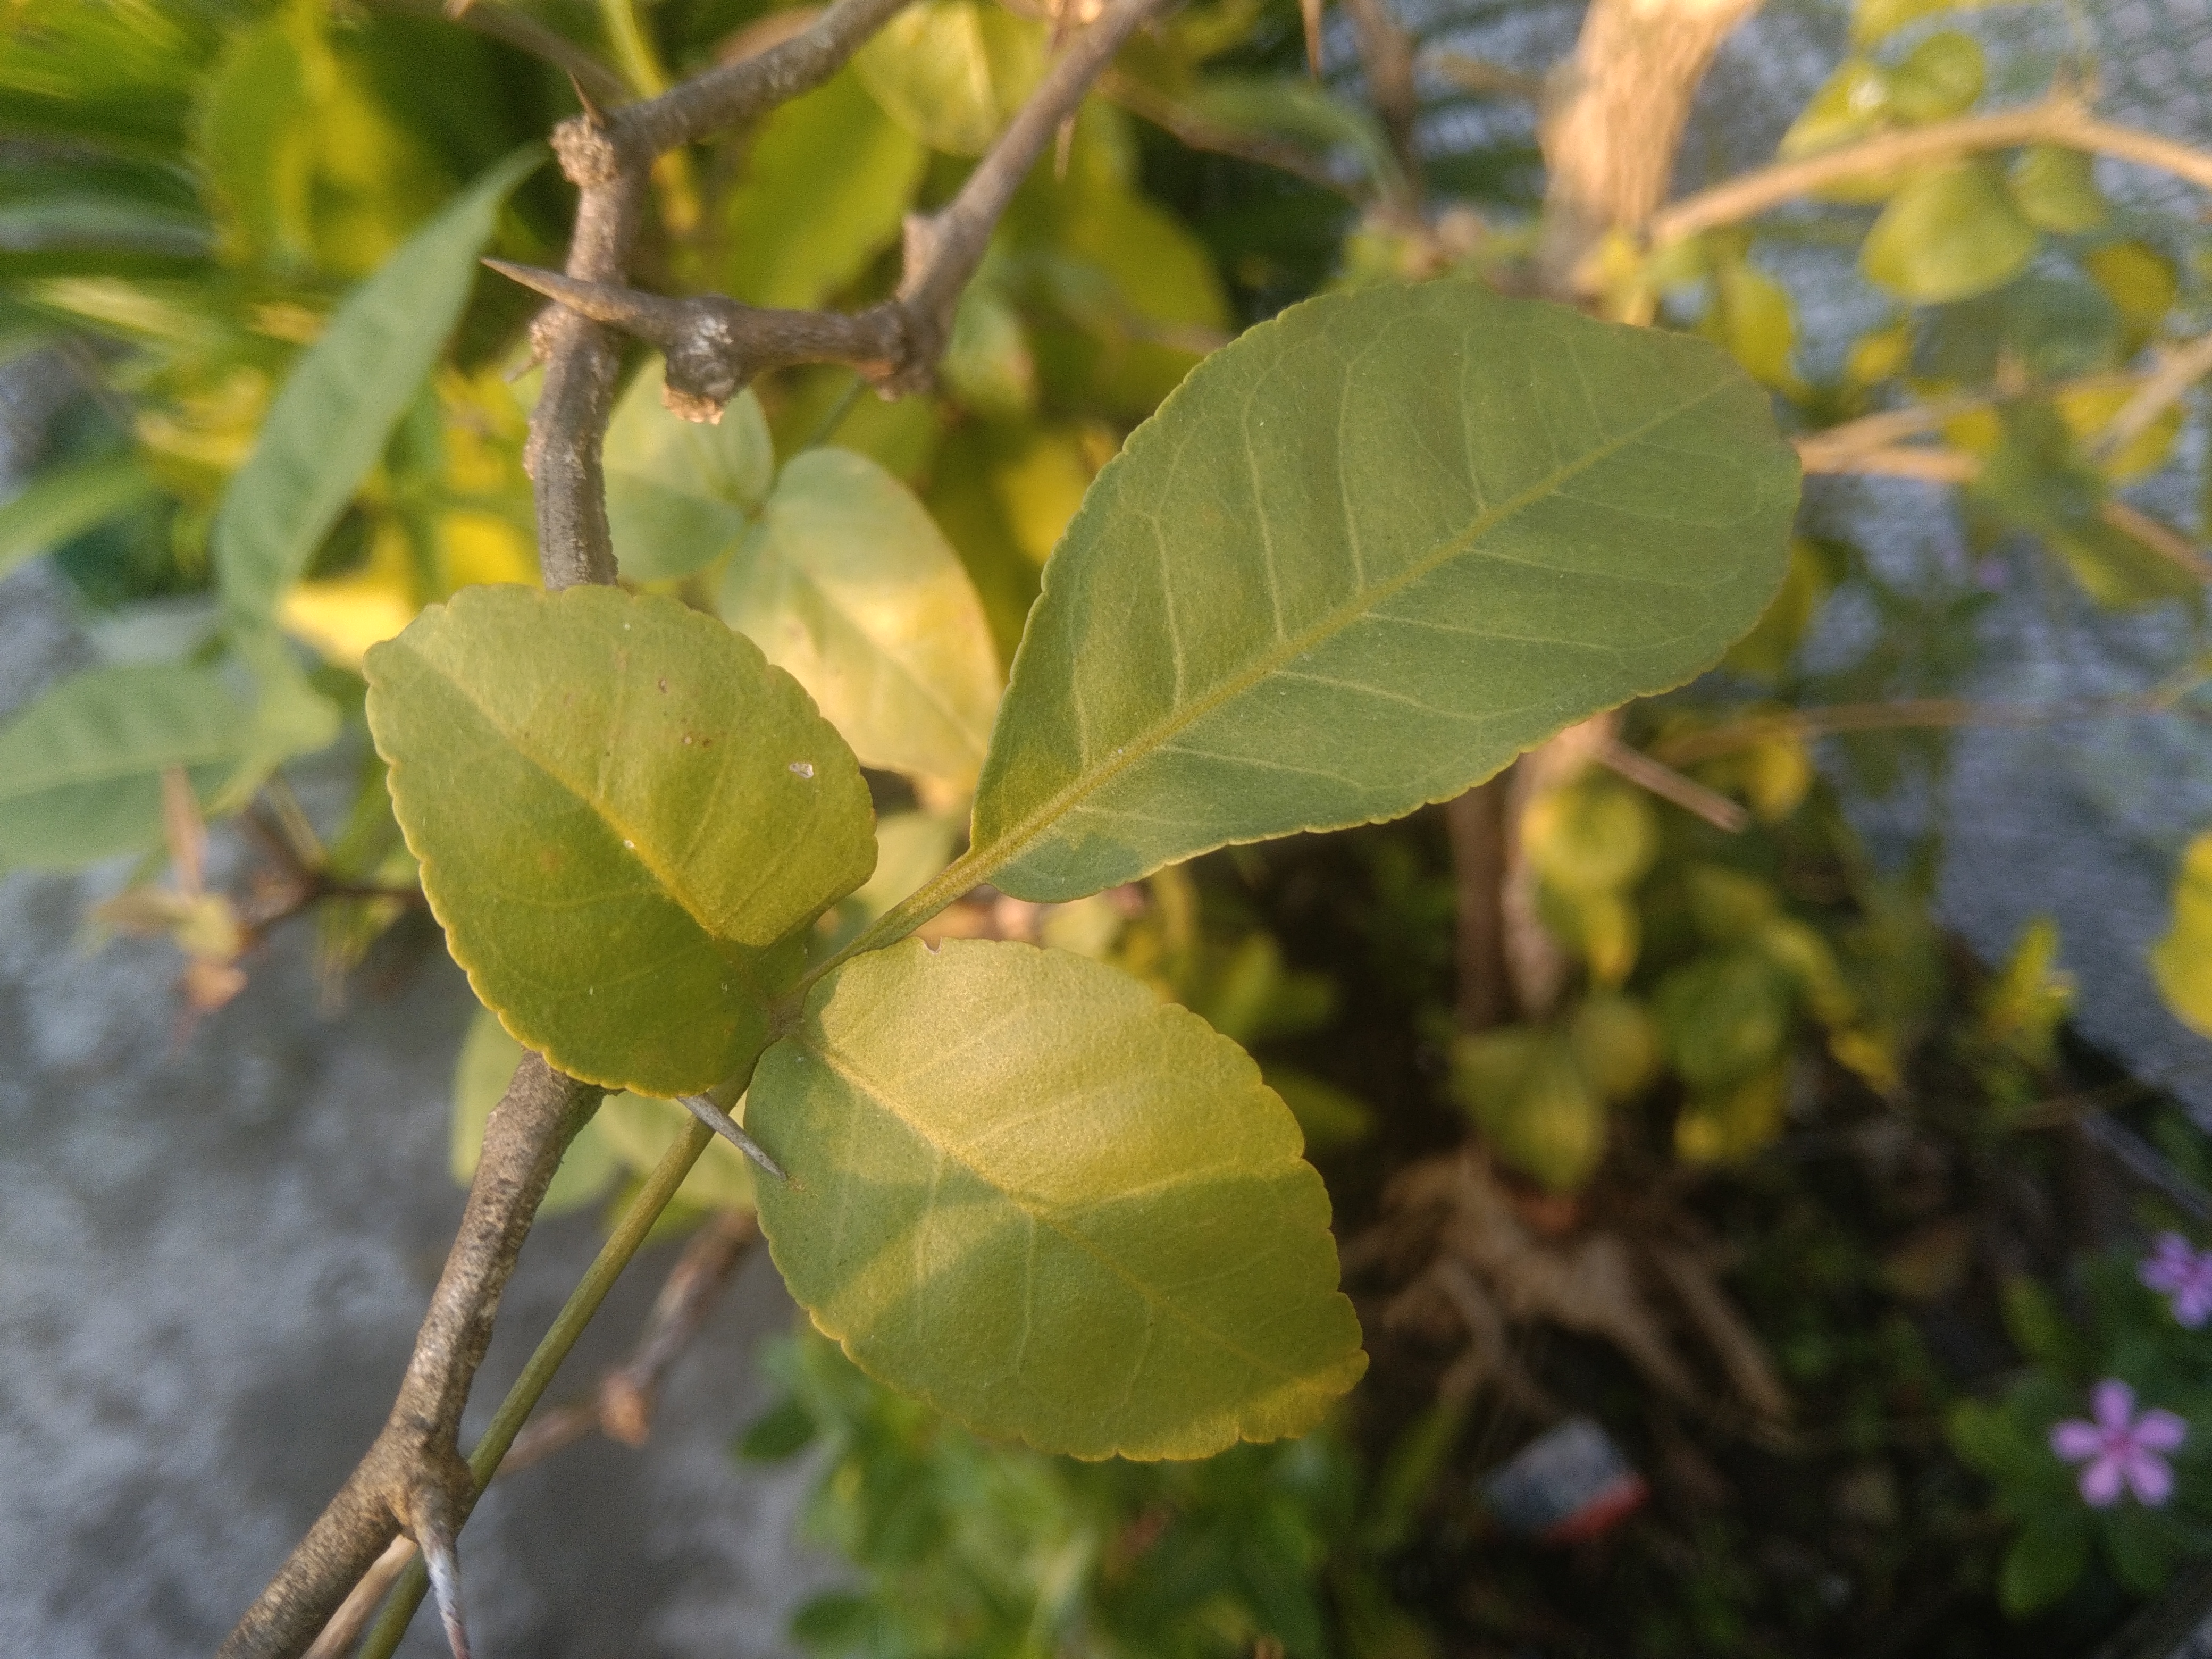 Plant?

wood apple
